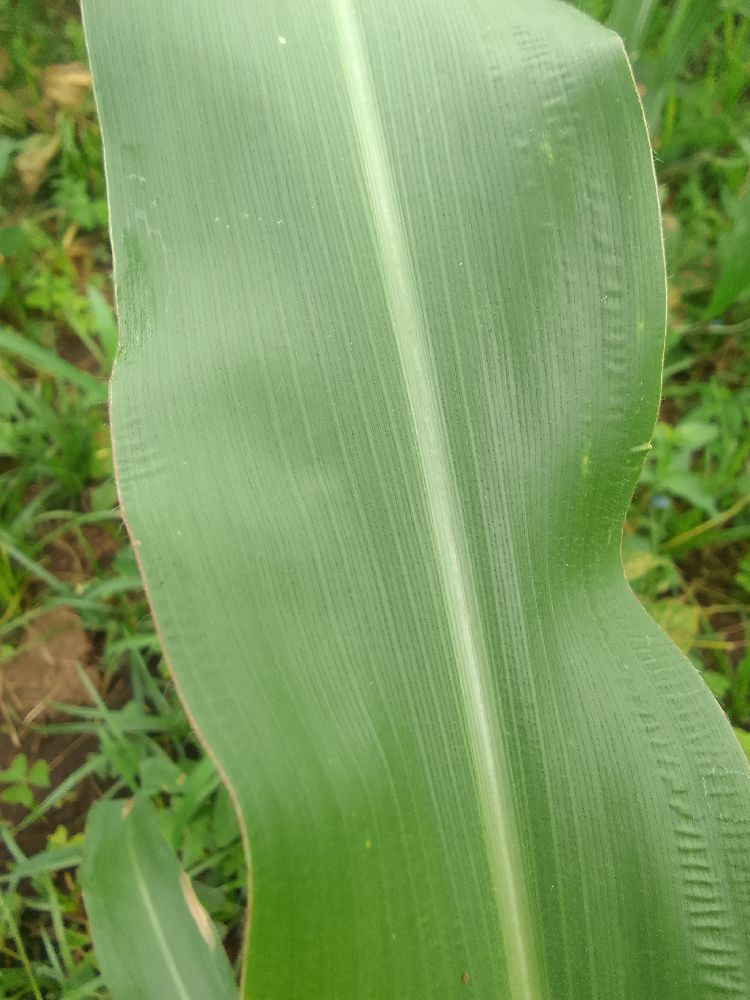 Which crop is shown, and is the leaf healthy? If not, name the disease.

maize, healthy
